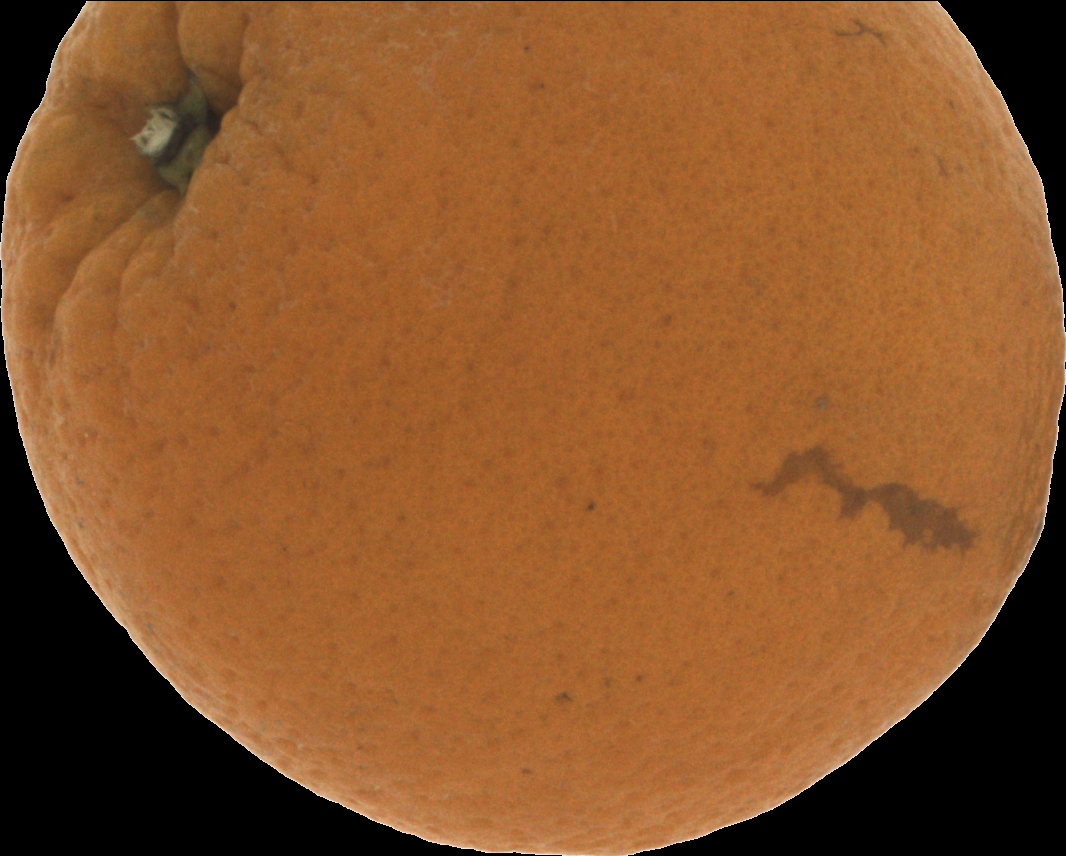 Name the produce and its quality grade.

orange, bad
